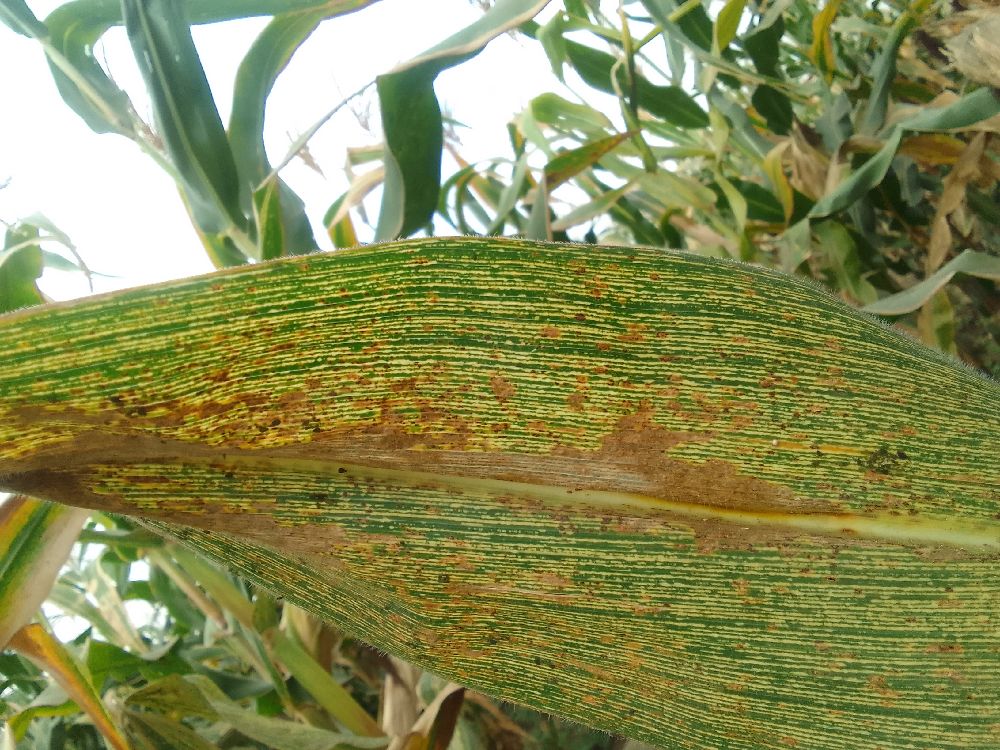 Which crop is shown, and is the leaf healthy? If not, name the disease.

maize, maize streak virus
